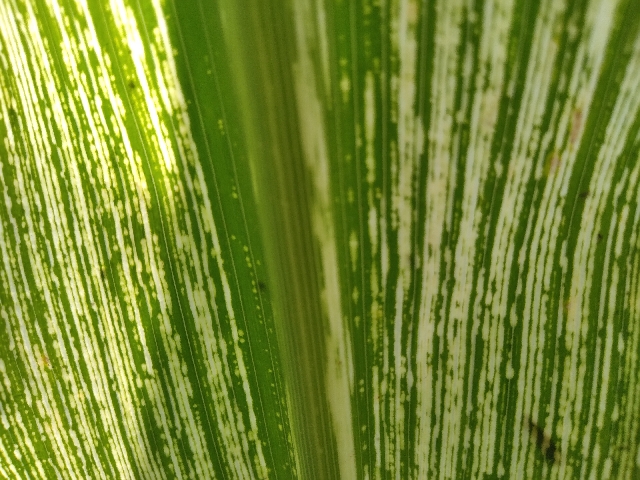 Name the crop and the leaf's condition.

maize, maize streak virus
